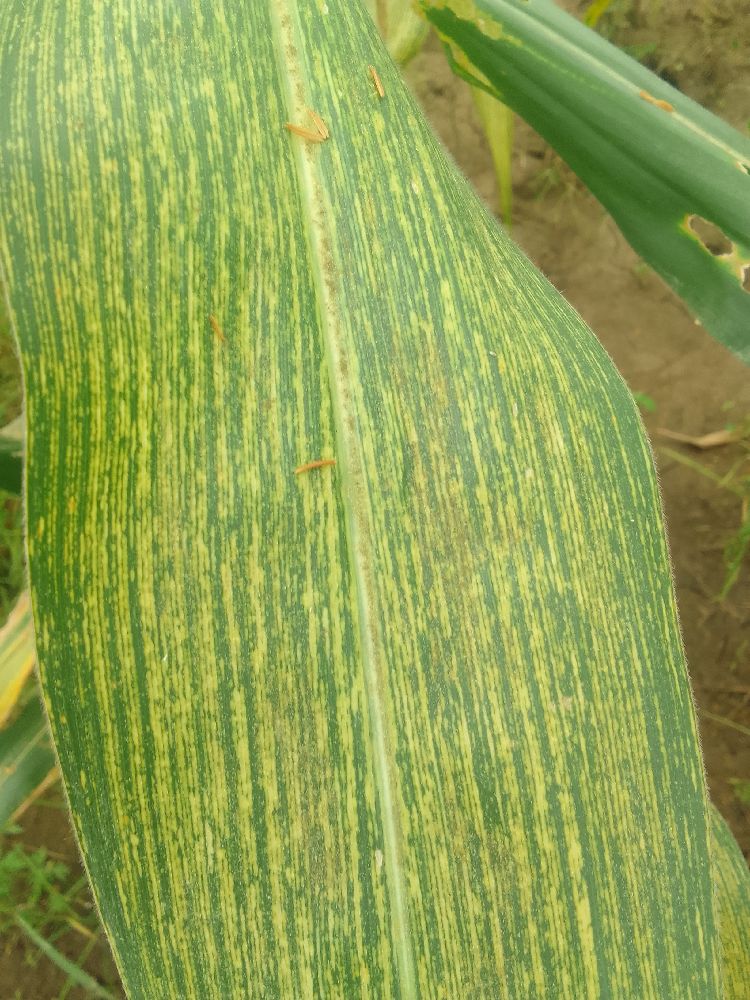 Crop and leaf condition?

maize, maize streak virus
